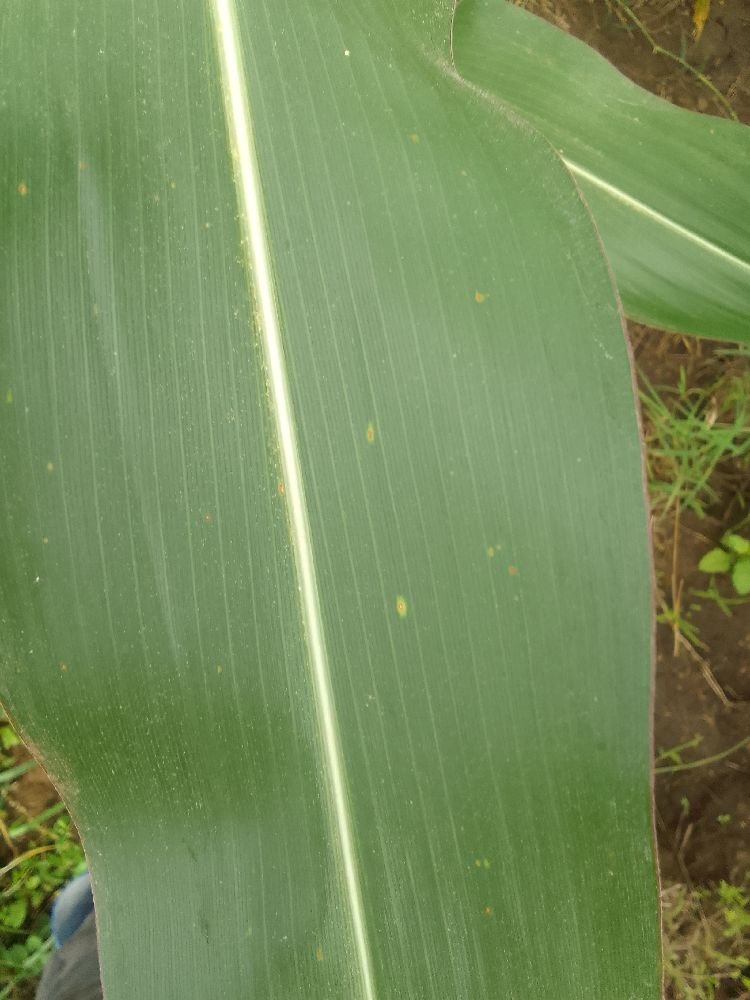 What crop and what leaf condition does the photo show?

maize, healthy
